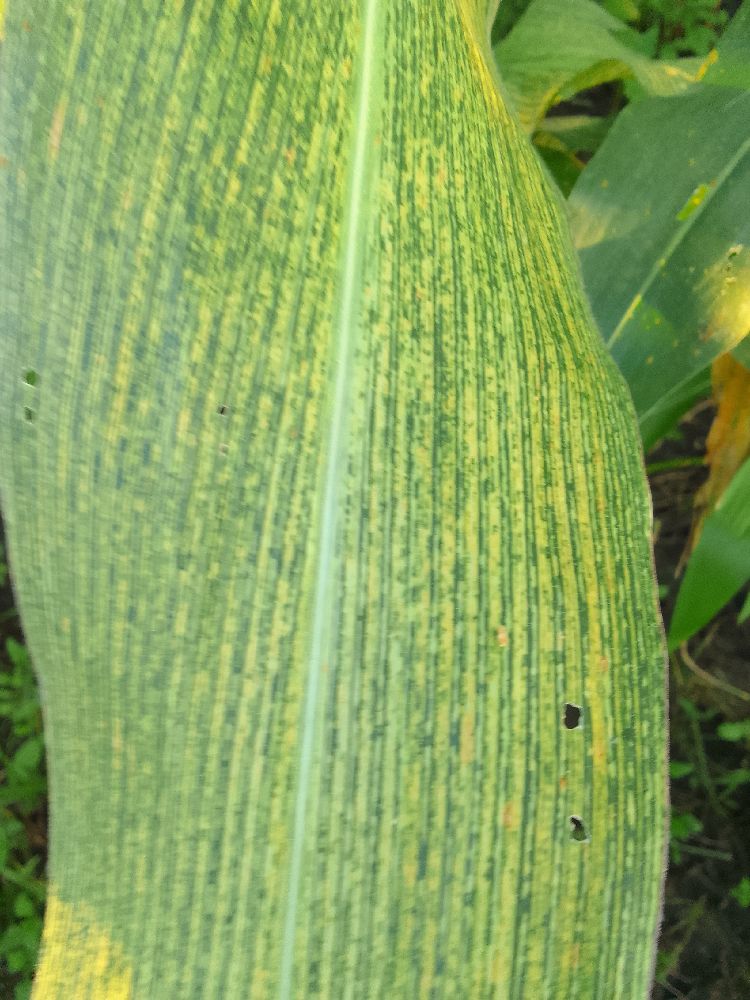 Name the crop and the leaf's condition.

maize, maize streak virus
